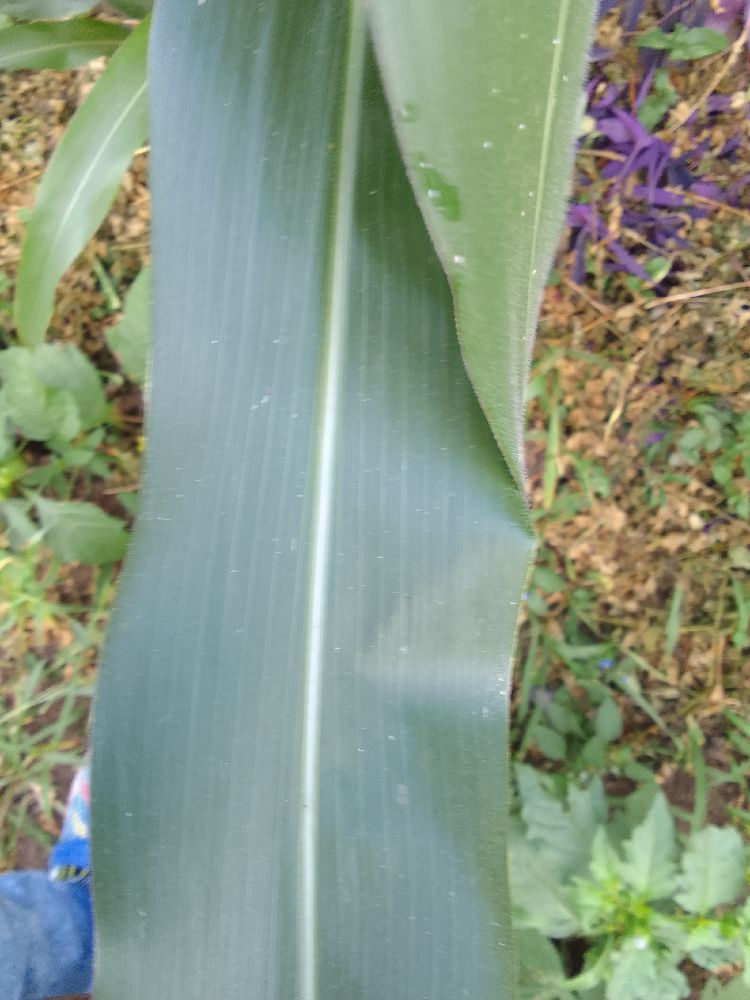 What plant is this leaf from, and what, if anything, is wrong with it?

maize, healthy
